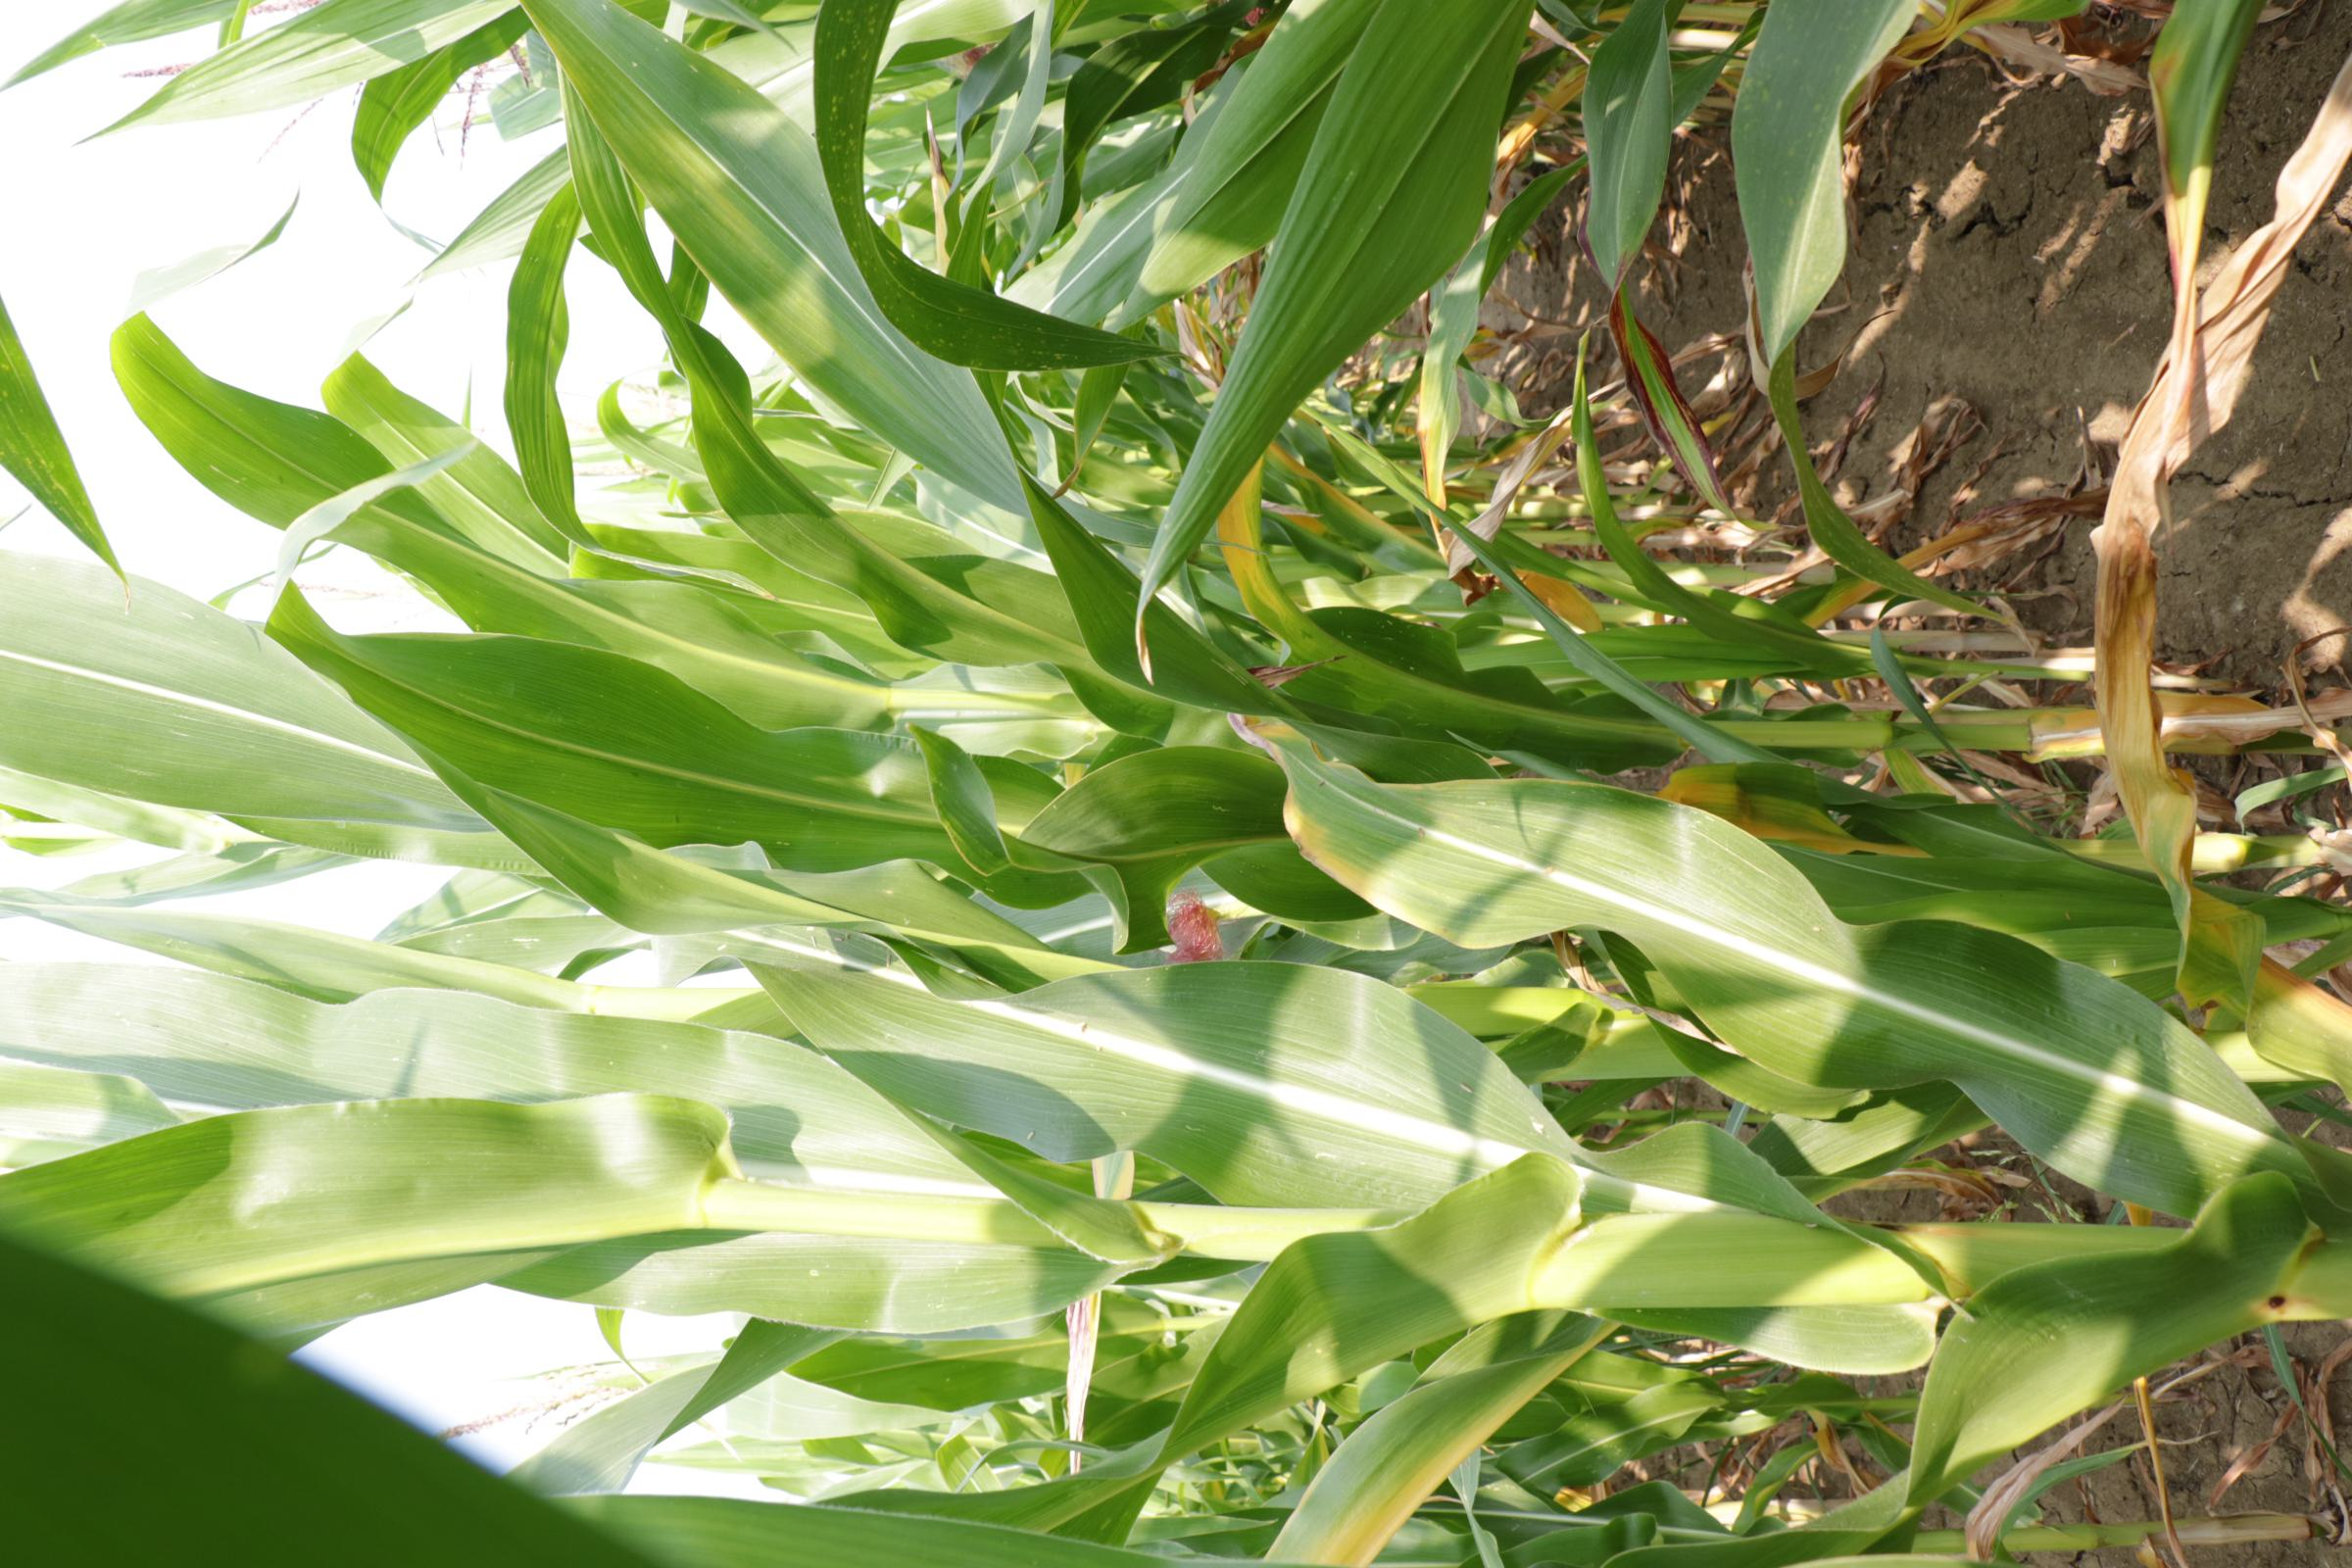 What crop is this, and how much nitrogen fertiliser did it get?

maize, reduced nitrogen fertilisation
